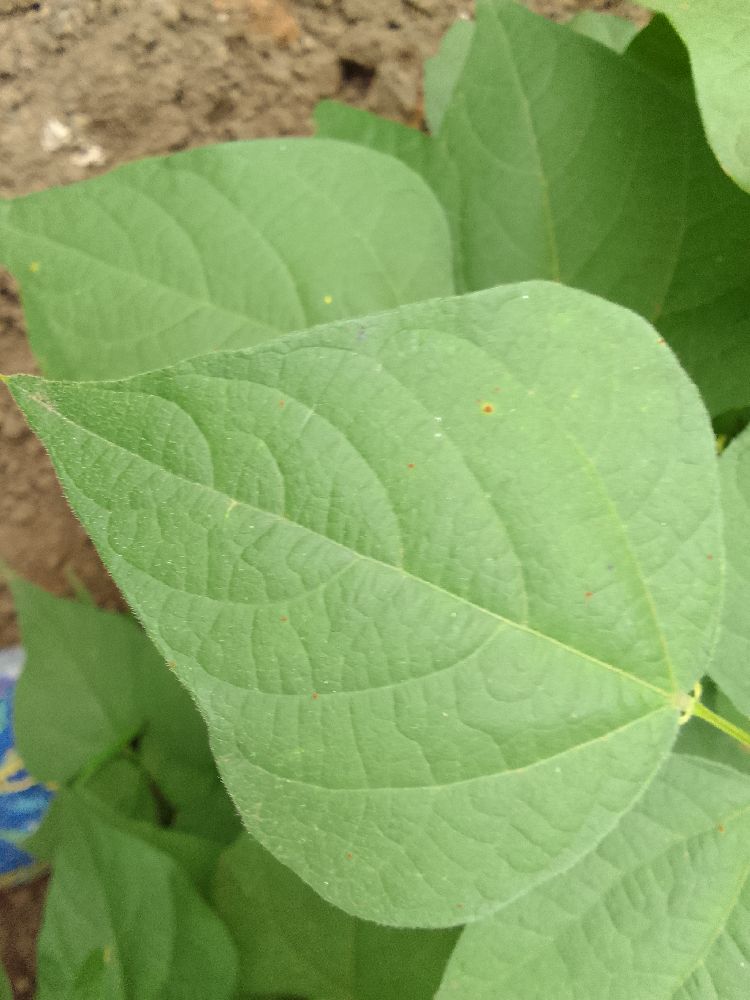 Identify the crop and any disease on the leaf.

common bean, healthy
